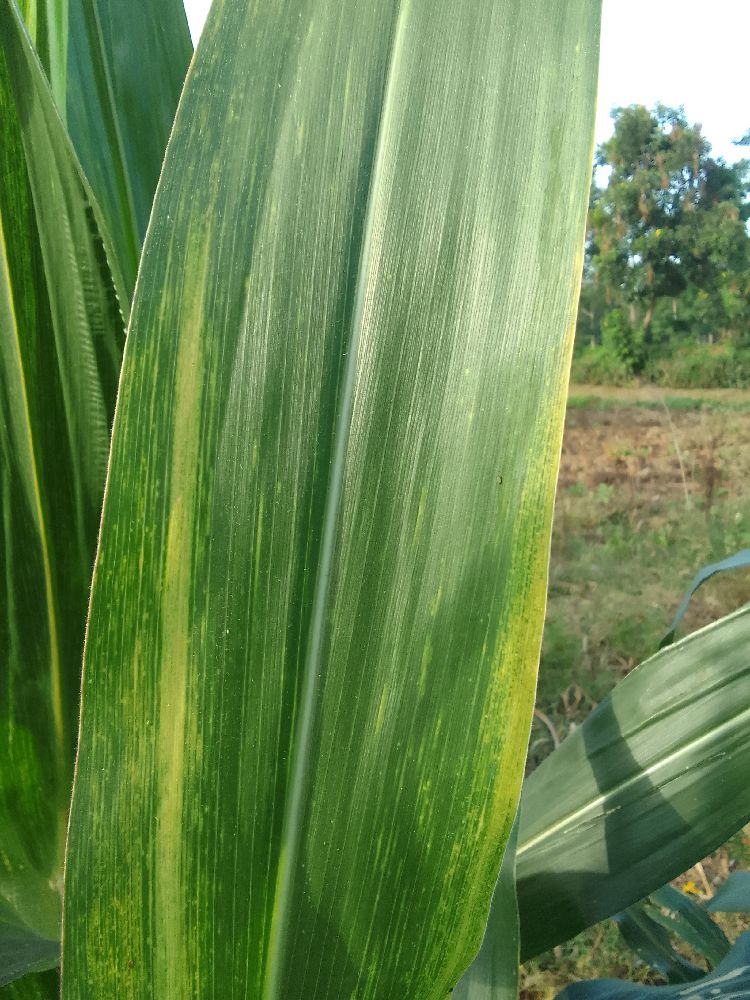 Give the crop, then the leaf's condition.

maize, maize lethal necrosis
